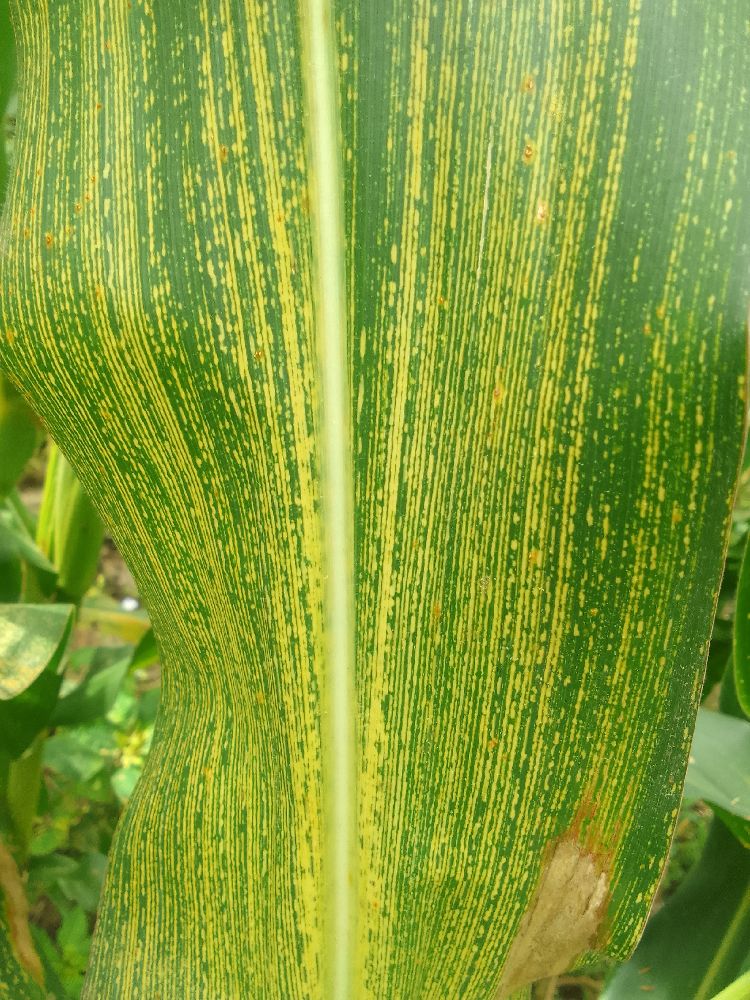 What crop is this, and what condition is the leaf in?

maize, maize streak virus
